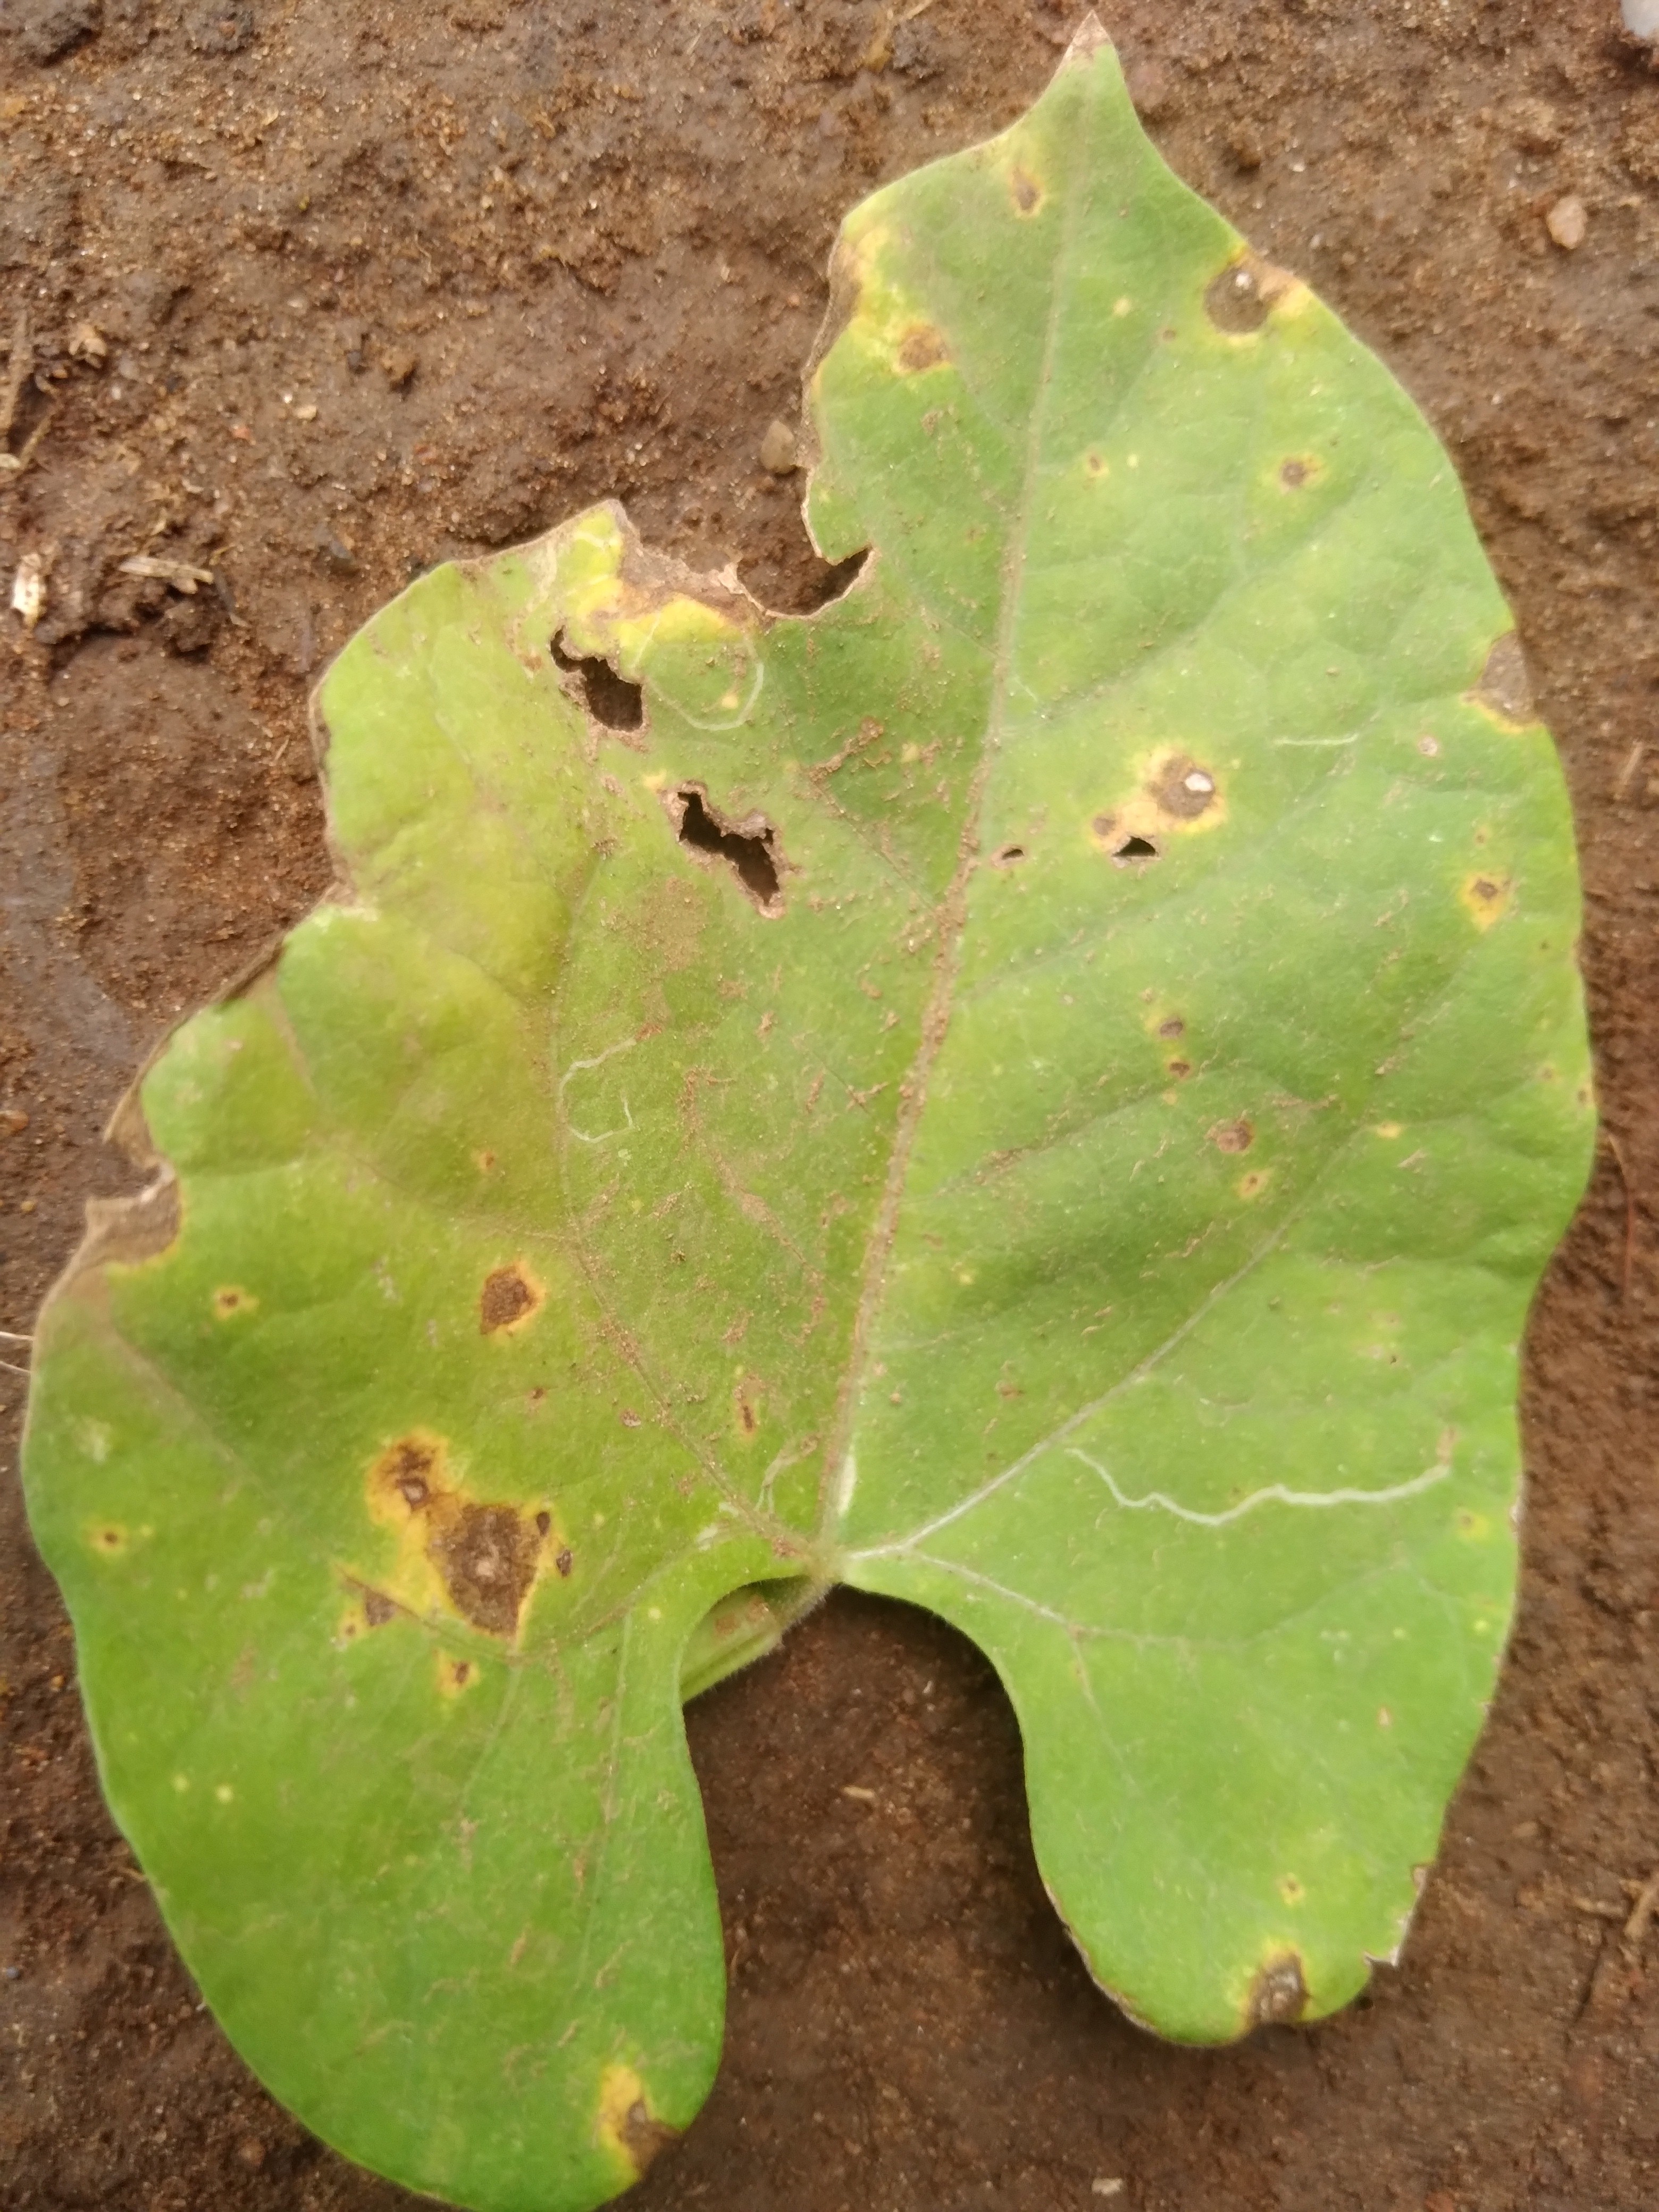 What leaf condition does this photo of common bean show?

rust
